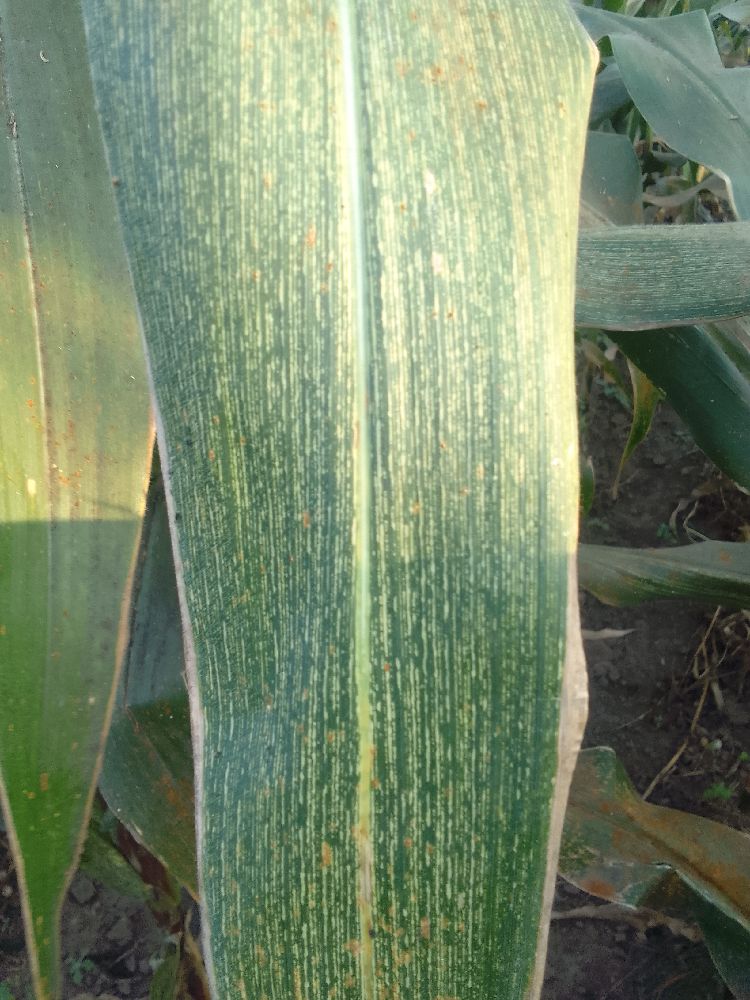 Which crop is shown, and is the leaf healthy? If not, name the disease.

maize, maize streak virus
